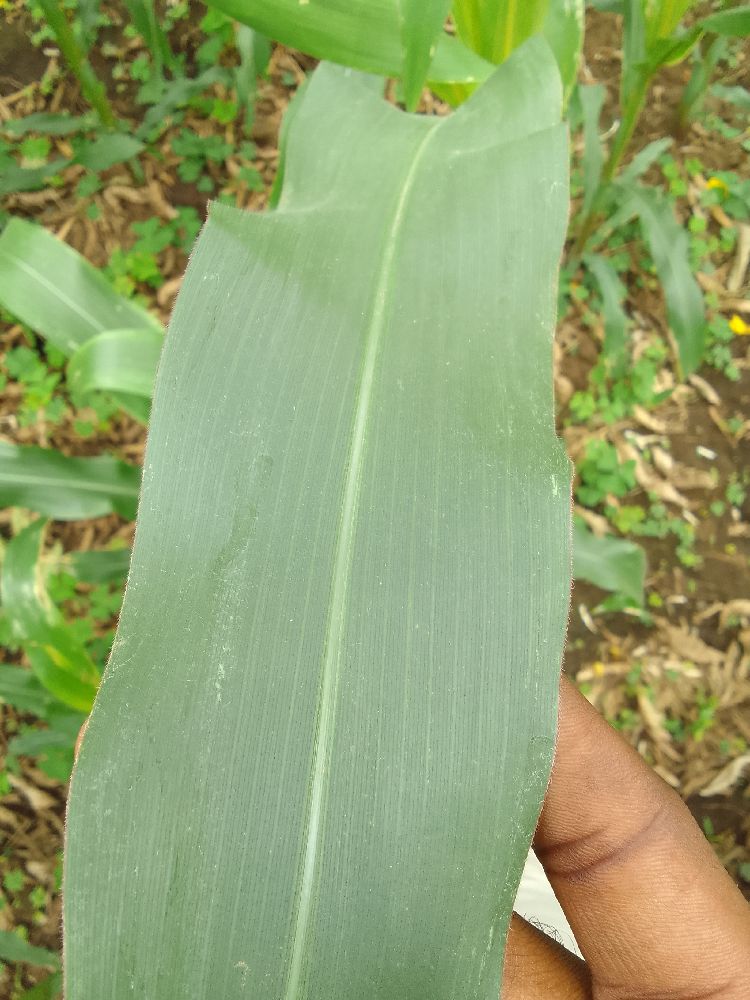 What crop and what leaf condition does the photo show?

maize, healthy
